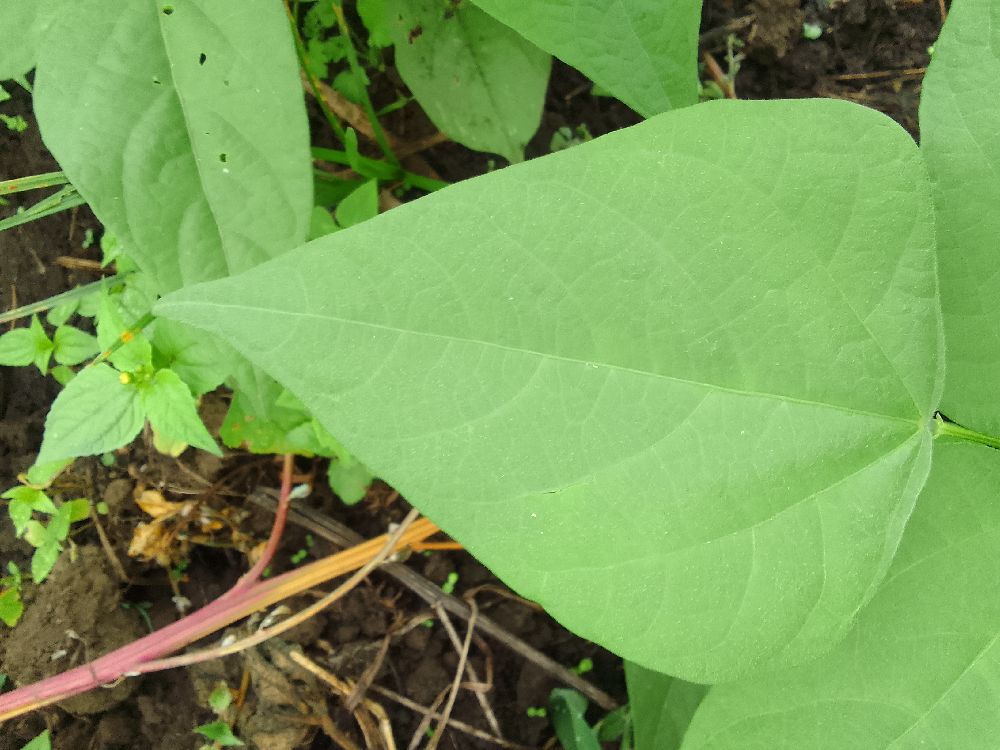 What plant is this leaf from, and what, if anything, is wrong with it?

common bean, healthy
